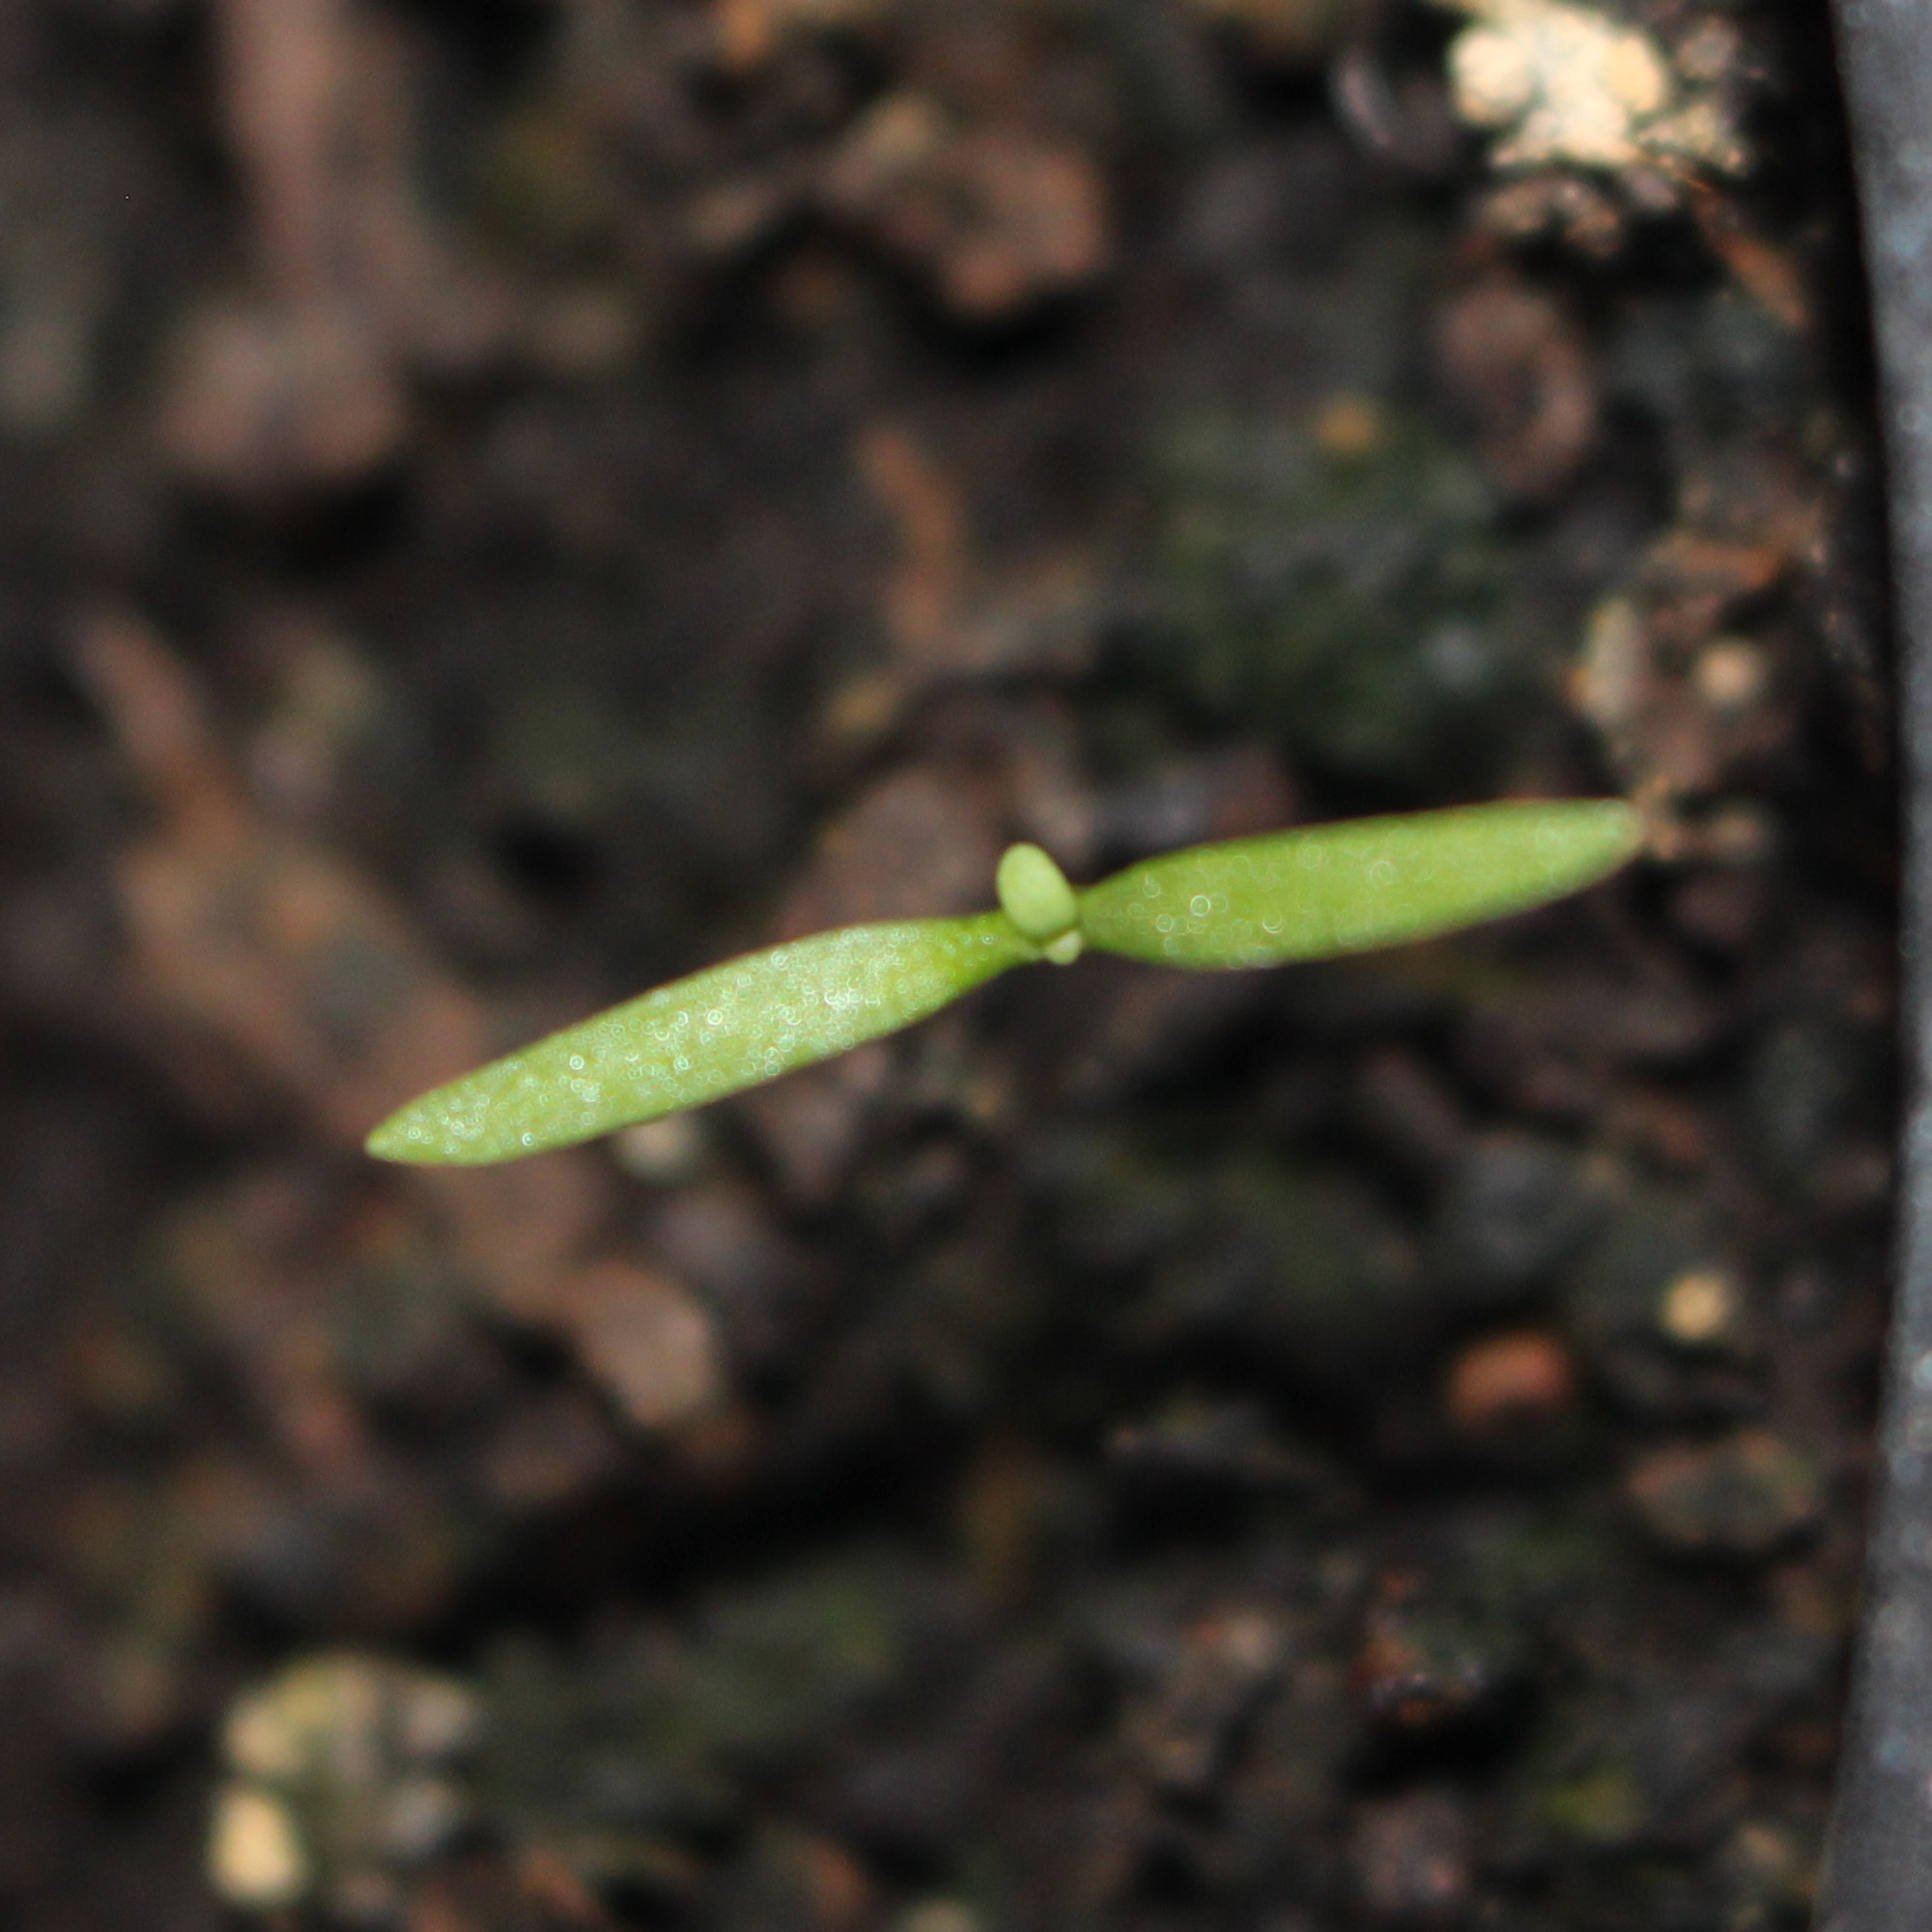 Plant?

Papaver rhoeas
